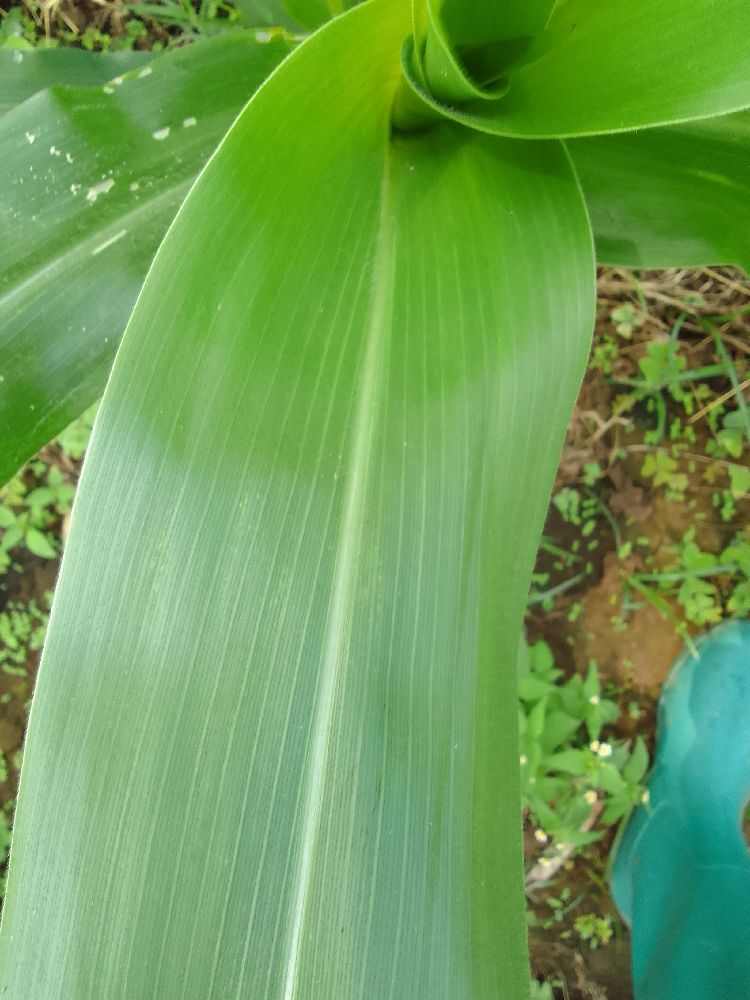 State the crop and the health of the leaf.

maize, healthy
